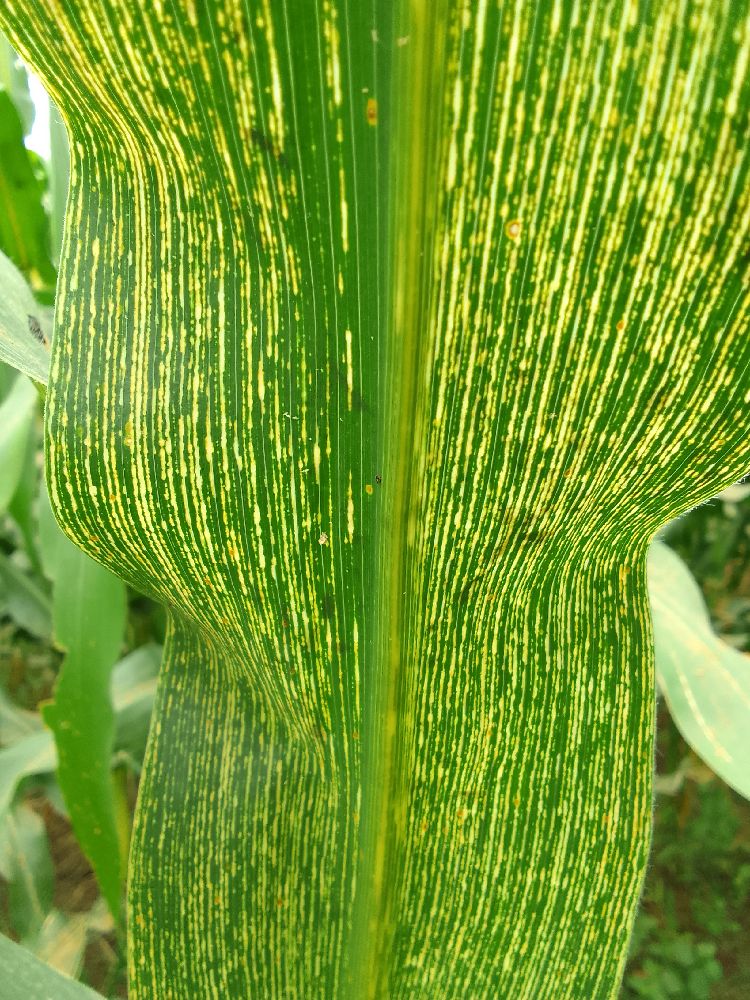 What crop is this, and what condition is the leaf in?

maize, maize streak virus
